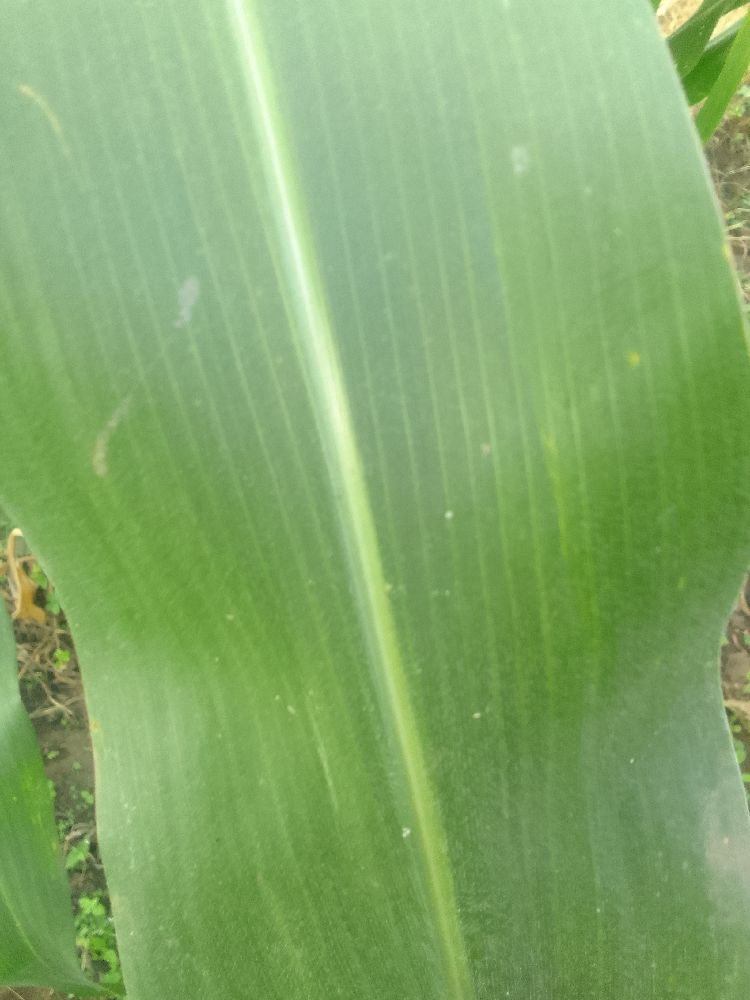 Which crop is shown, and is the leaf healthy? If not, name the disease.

maize, healthy
